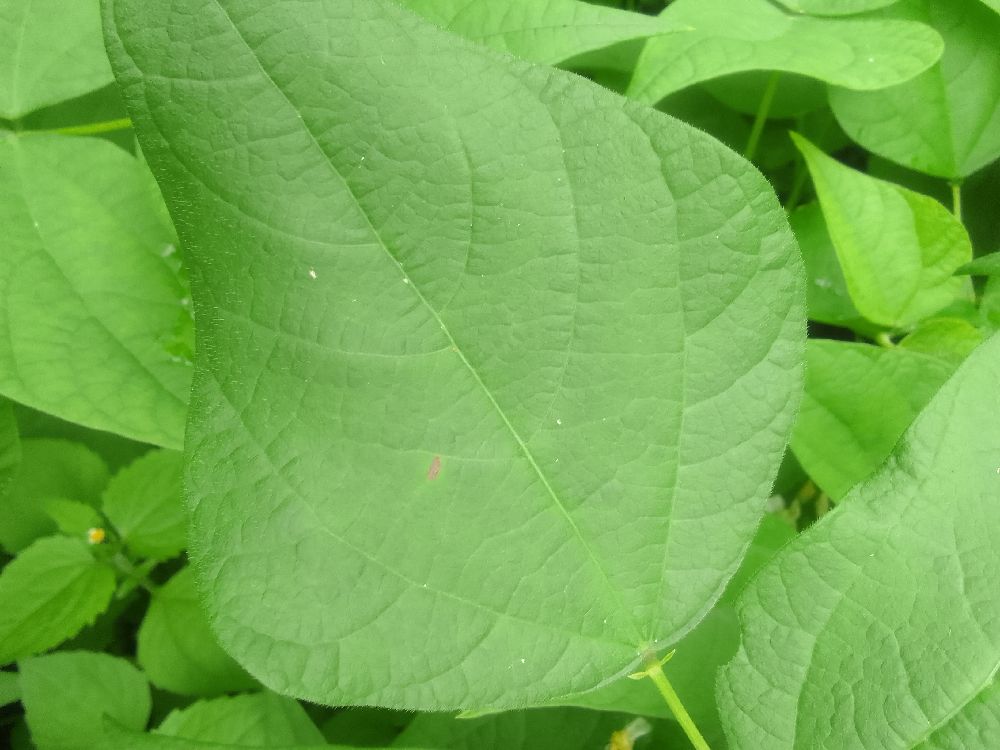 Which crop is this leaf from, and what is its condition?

common bean, healthy
